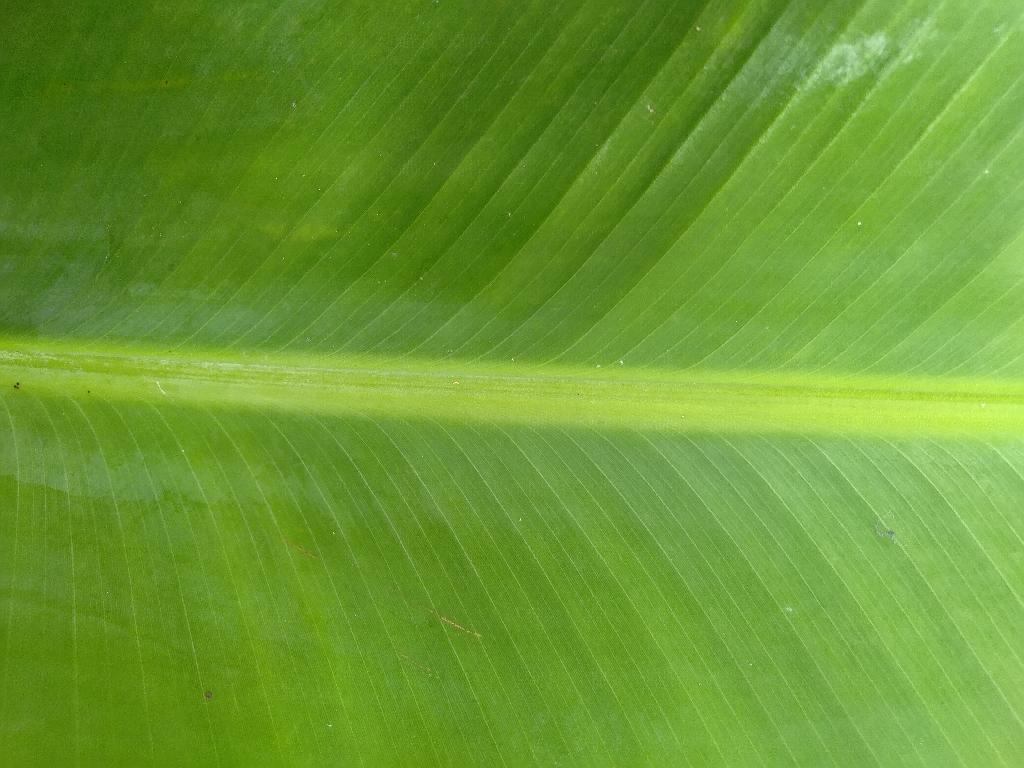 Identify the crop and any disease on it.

banana, healthy
